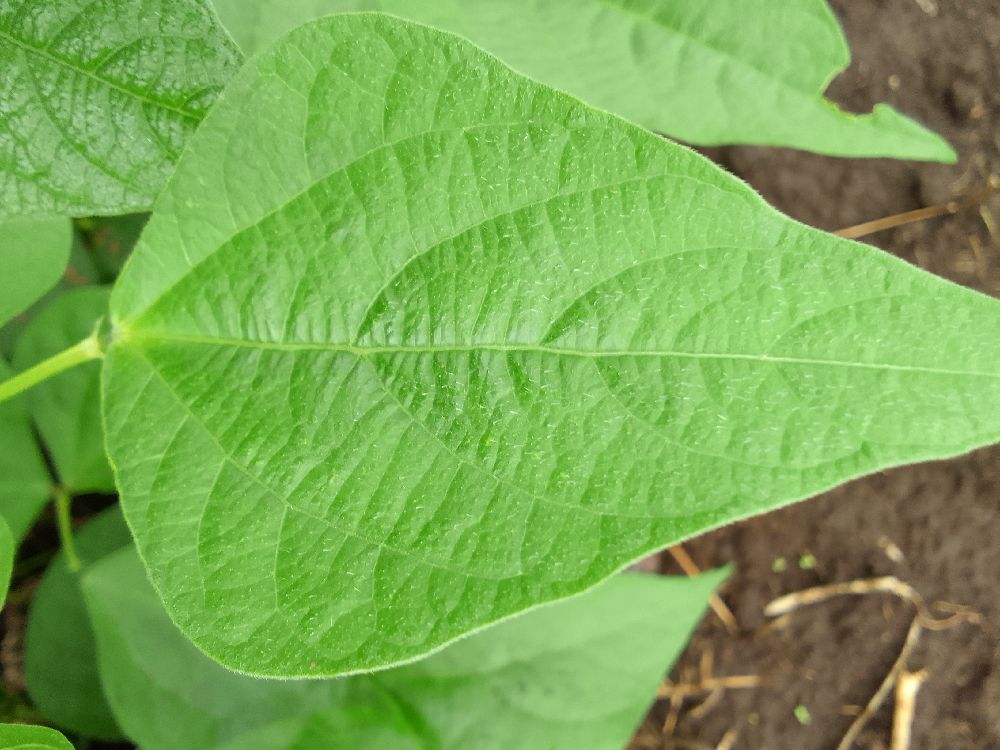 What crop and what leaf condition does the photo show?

common bean, healthy
